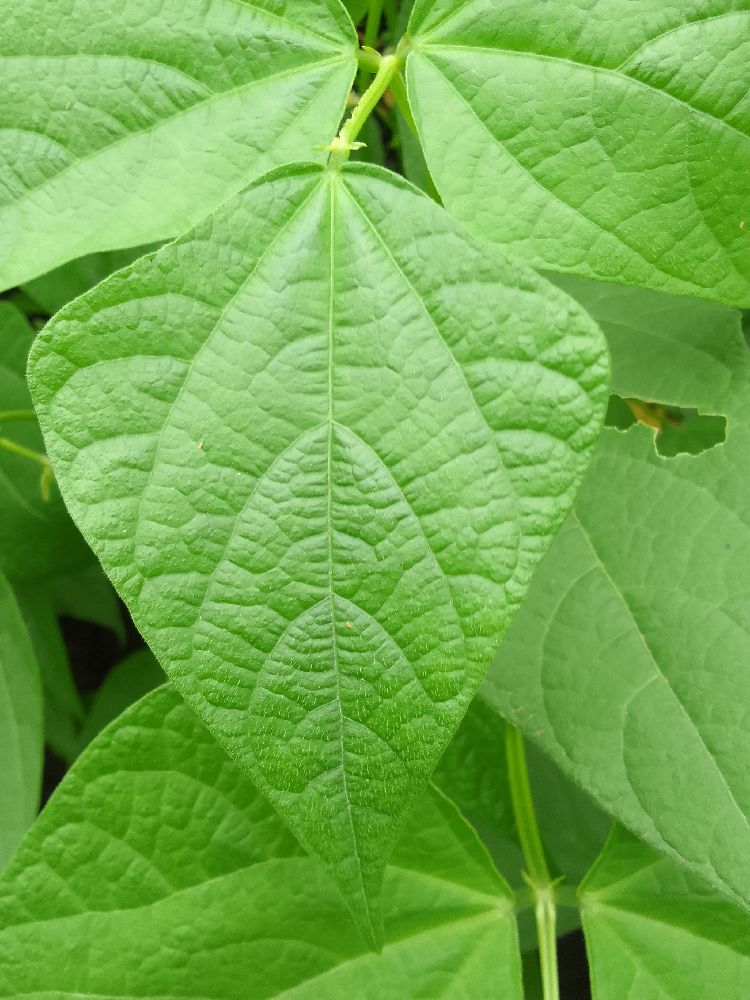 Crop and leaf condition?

common bean, healthy
